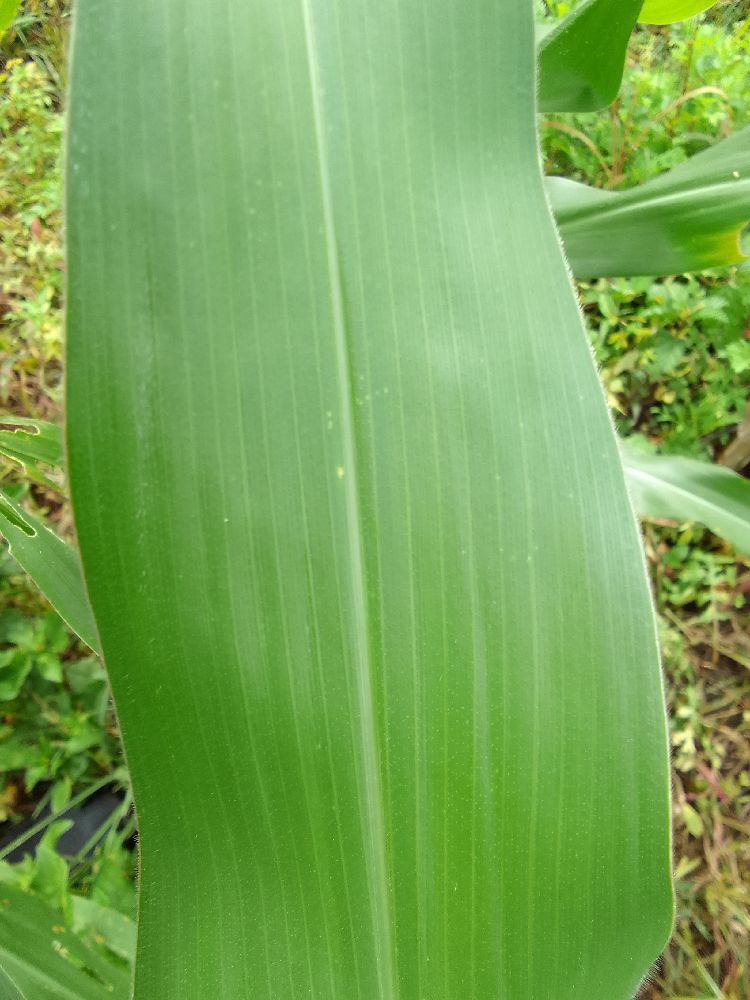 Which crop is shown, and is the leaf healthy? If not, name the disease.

maize, healthy
